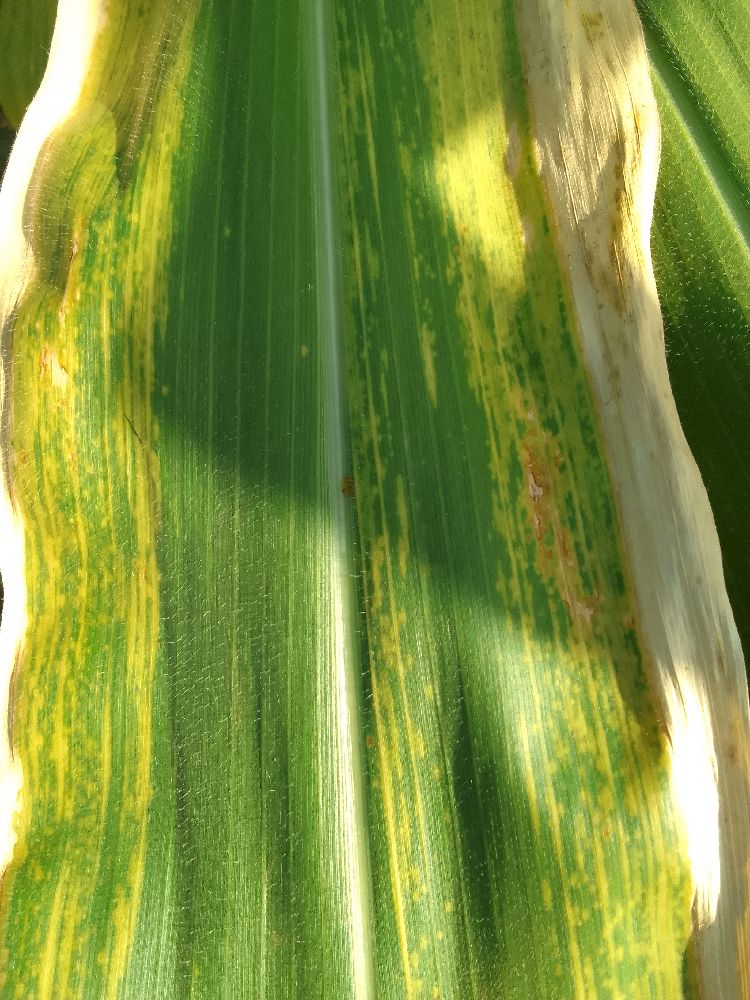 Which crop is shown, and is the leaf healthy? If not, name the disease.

maize, maize lethal necrosis
